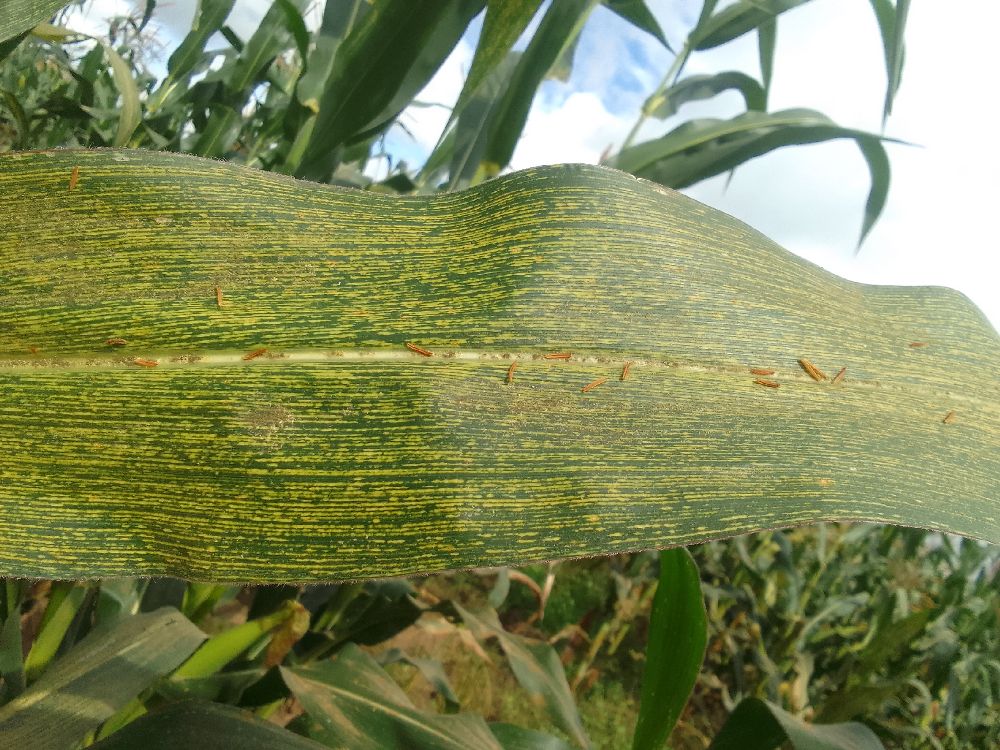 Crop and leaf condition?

maize, maize streak virus
